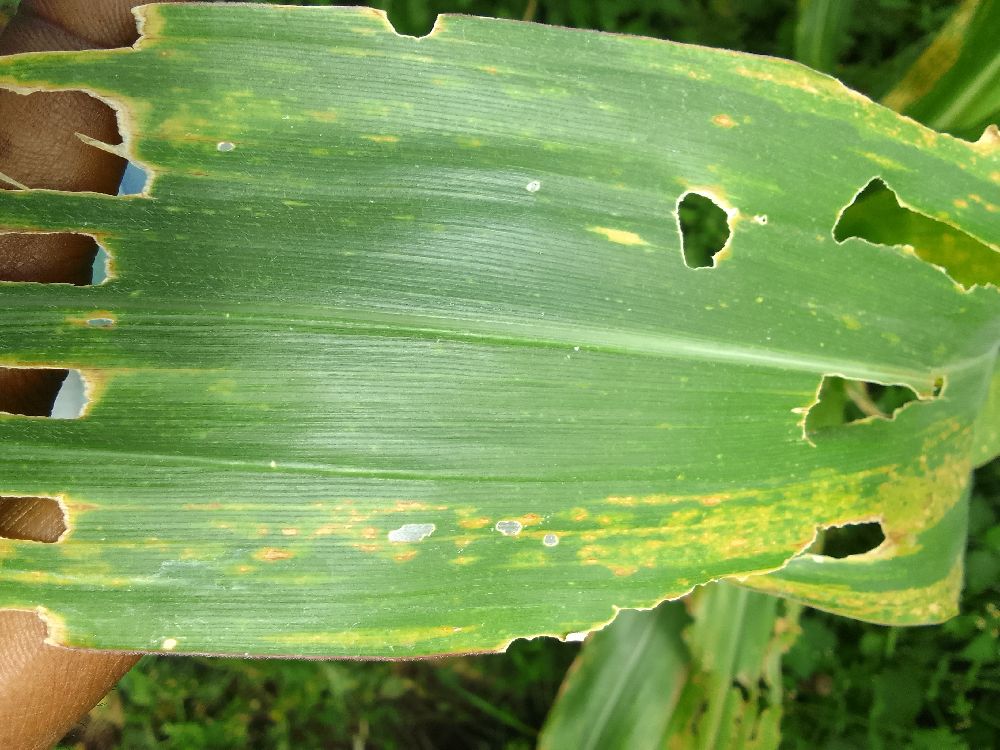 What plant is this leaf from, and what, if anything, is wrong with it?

maize, maize lethal necrosis
